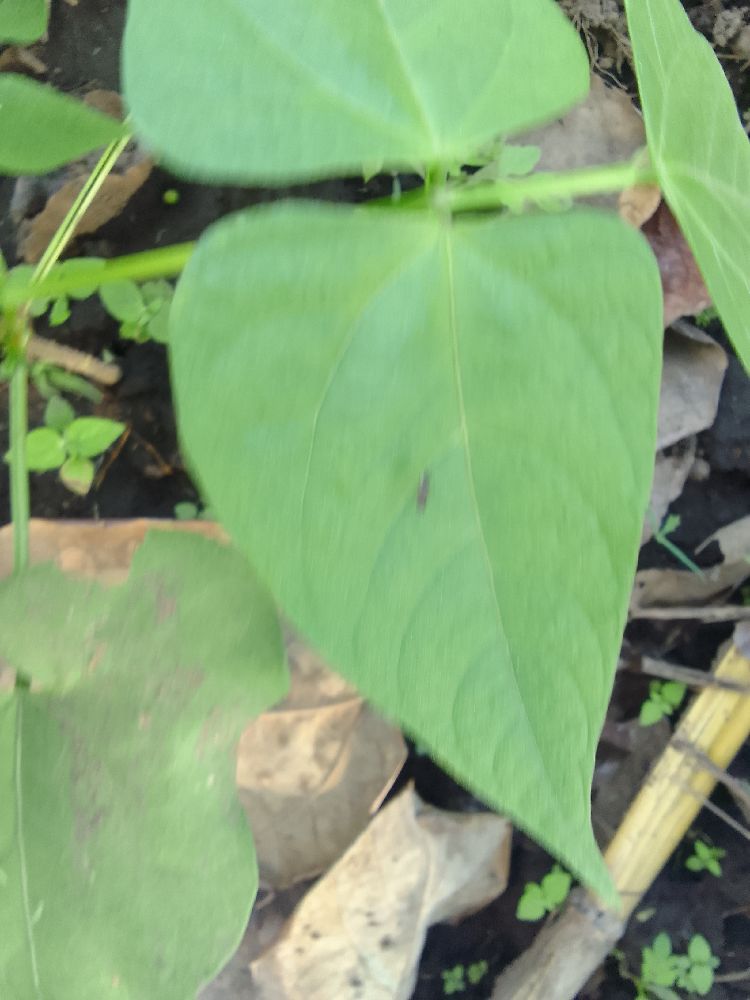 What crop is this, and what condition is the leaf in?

common bean, healthy
